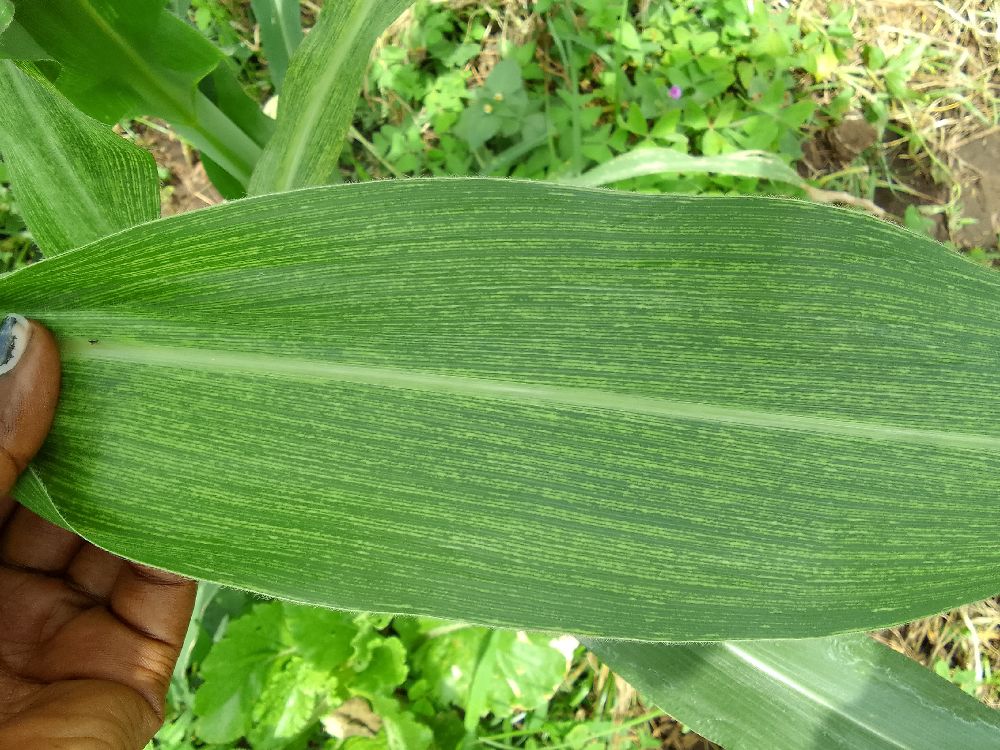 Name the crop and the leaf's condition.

maize, maize streak virus
